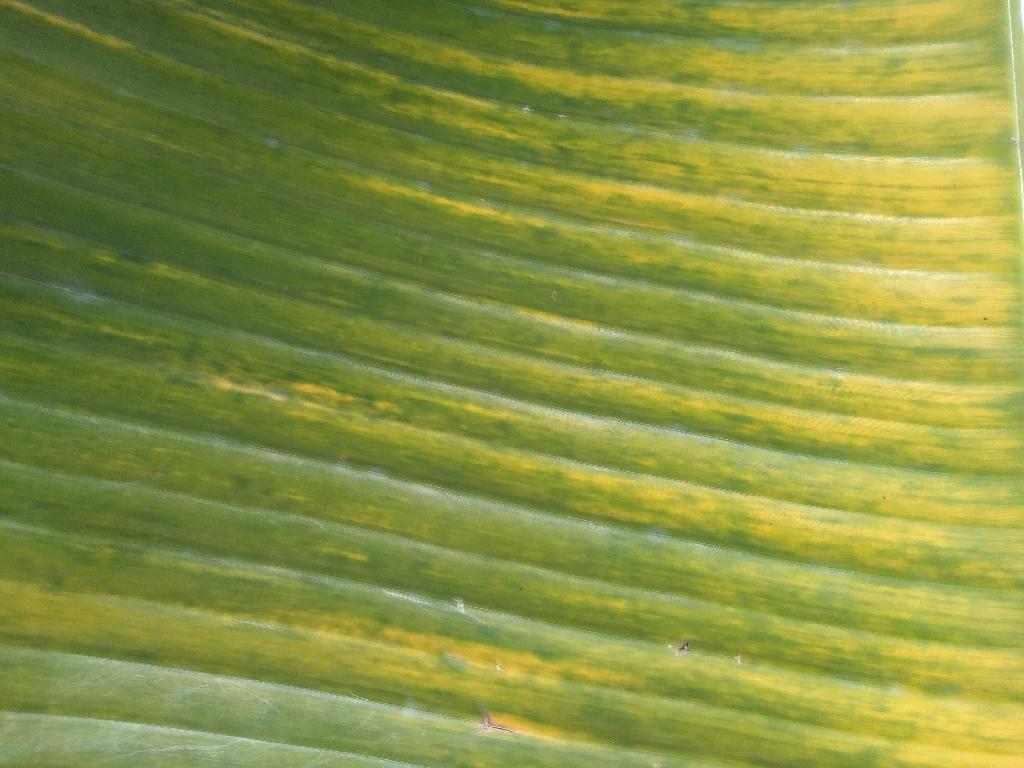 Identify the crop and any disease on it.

banana, fusarium wilt race 1
